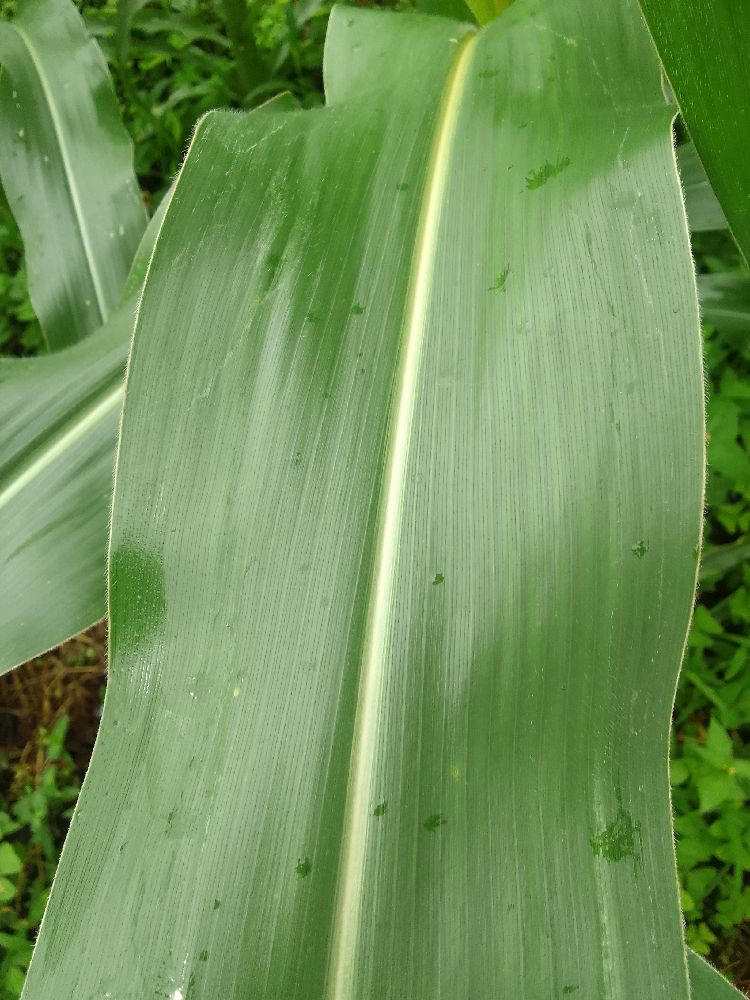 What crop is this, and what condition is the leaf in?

maize, healthy
